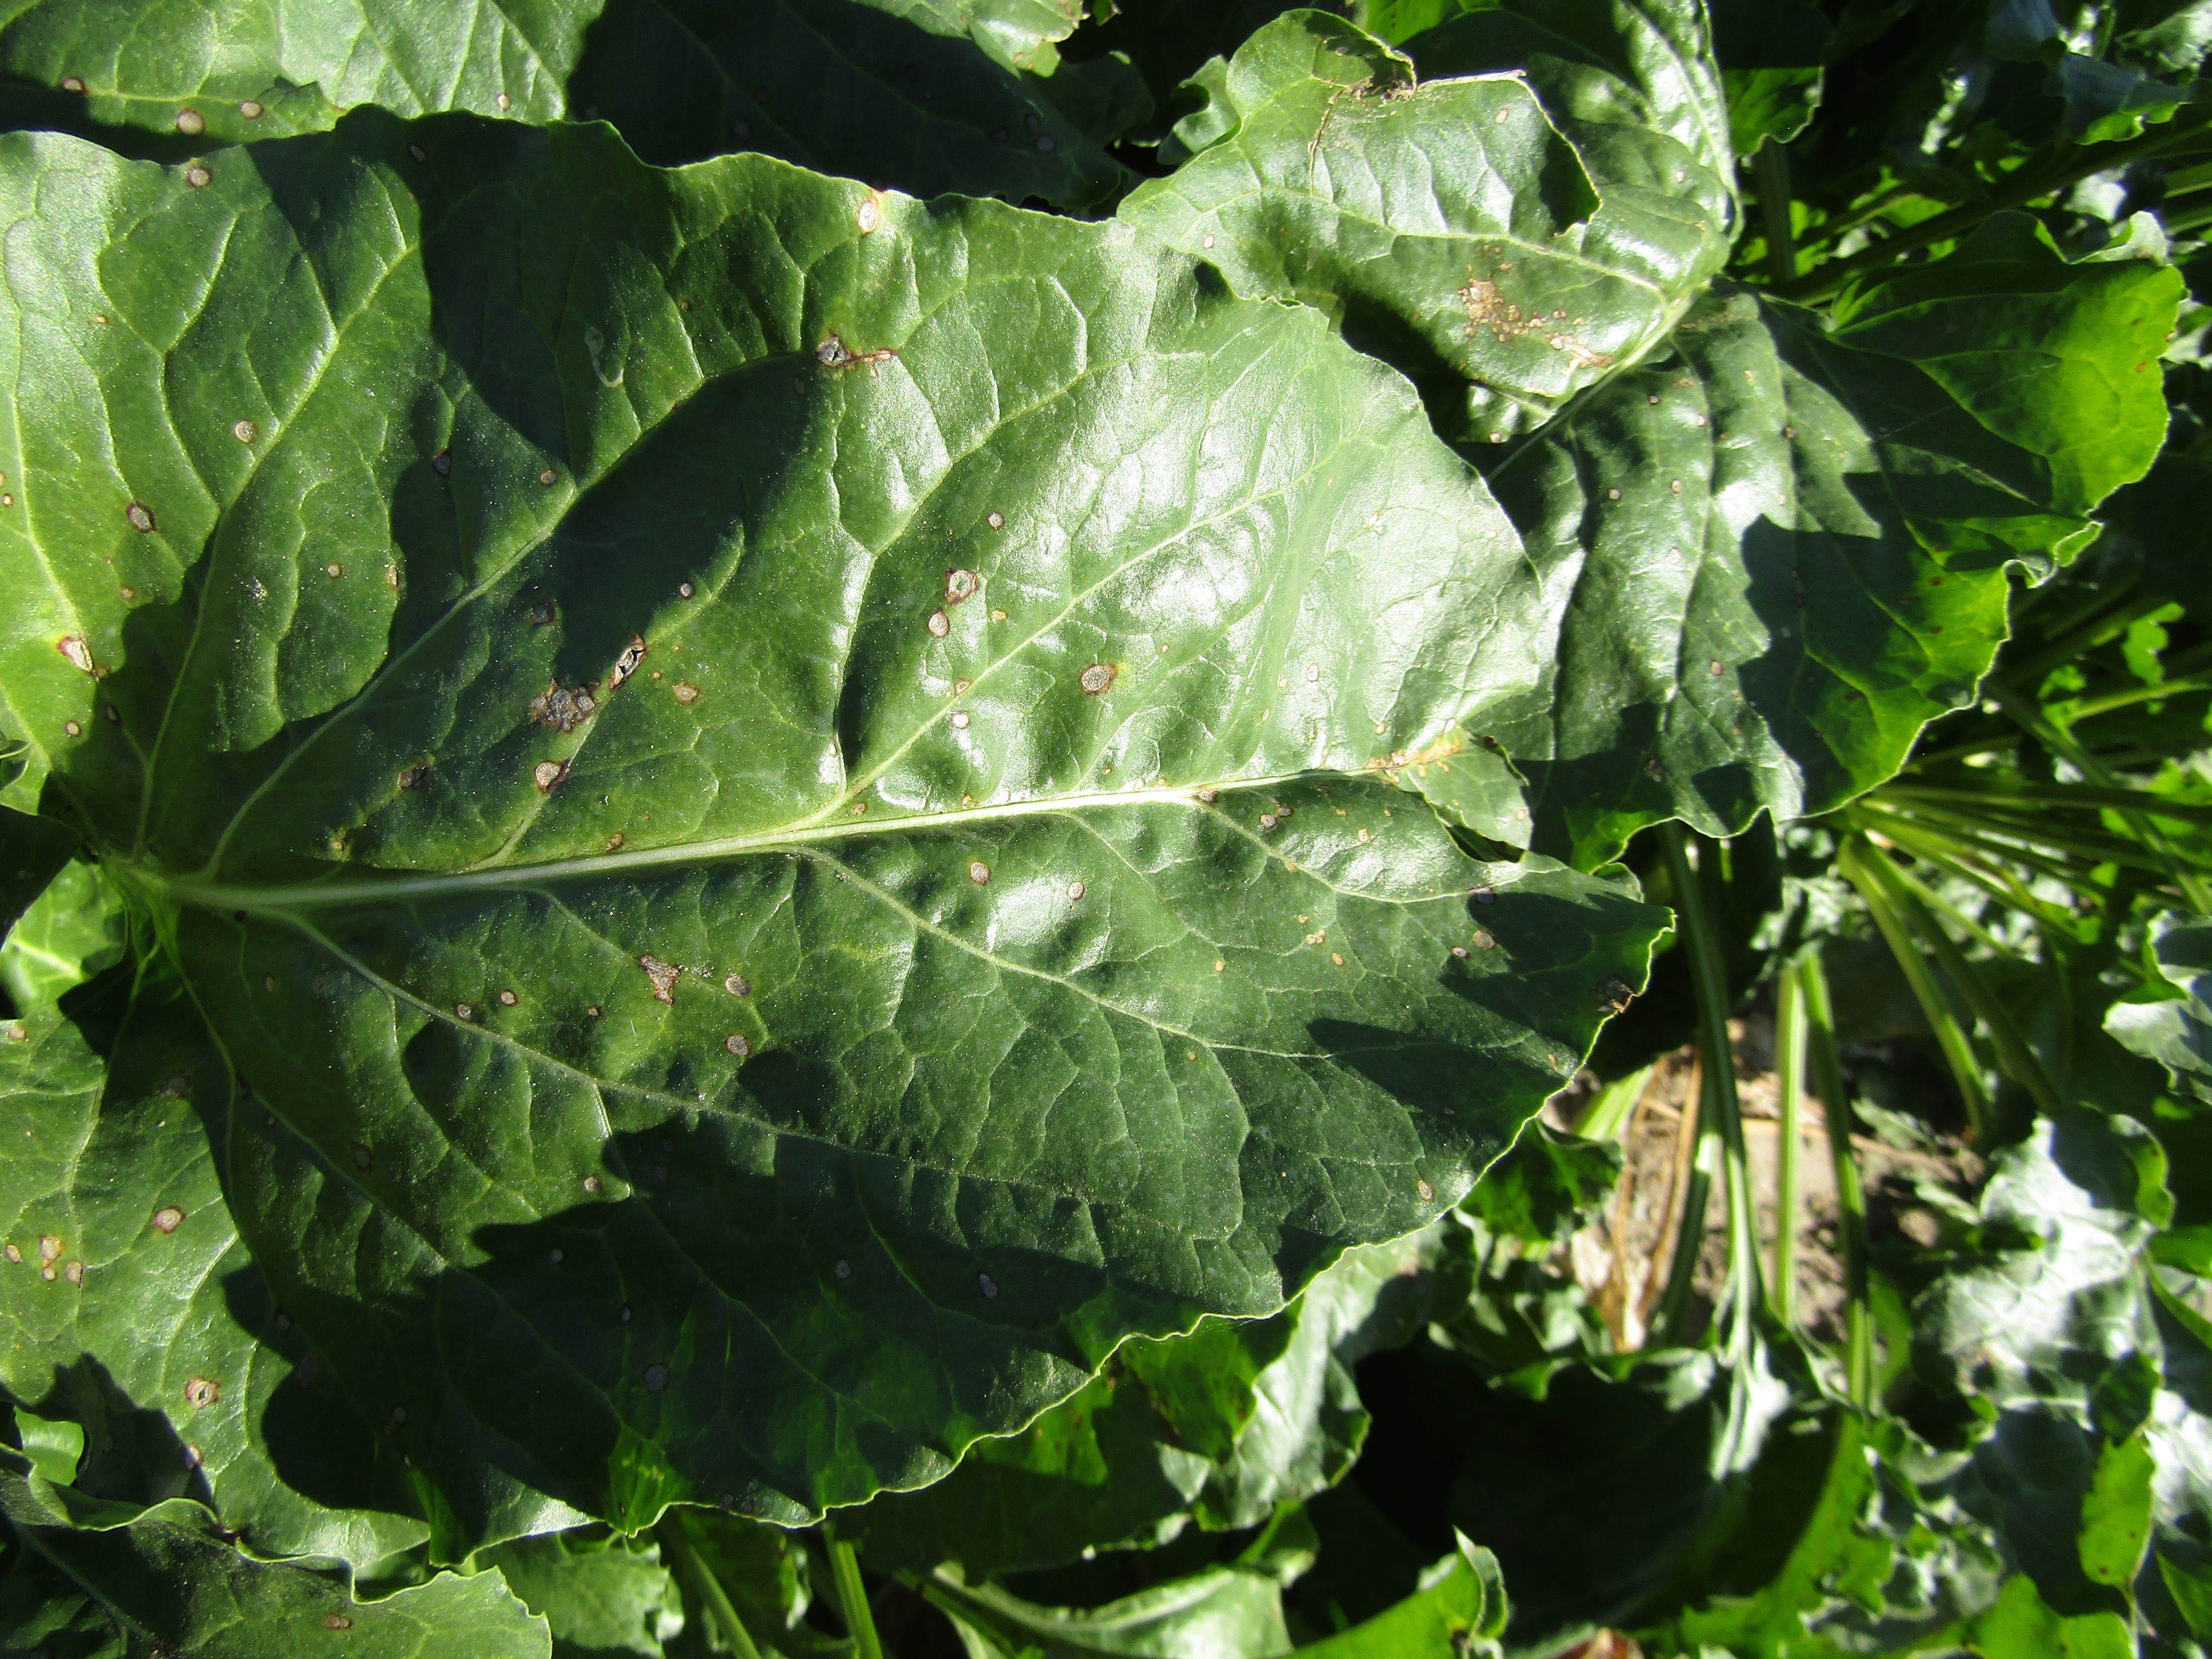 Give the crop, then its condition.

beet, cercospora
